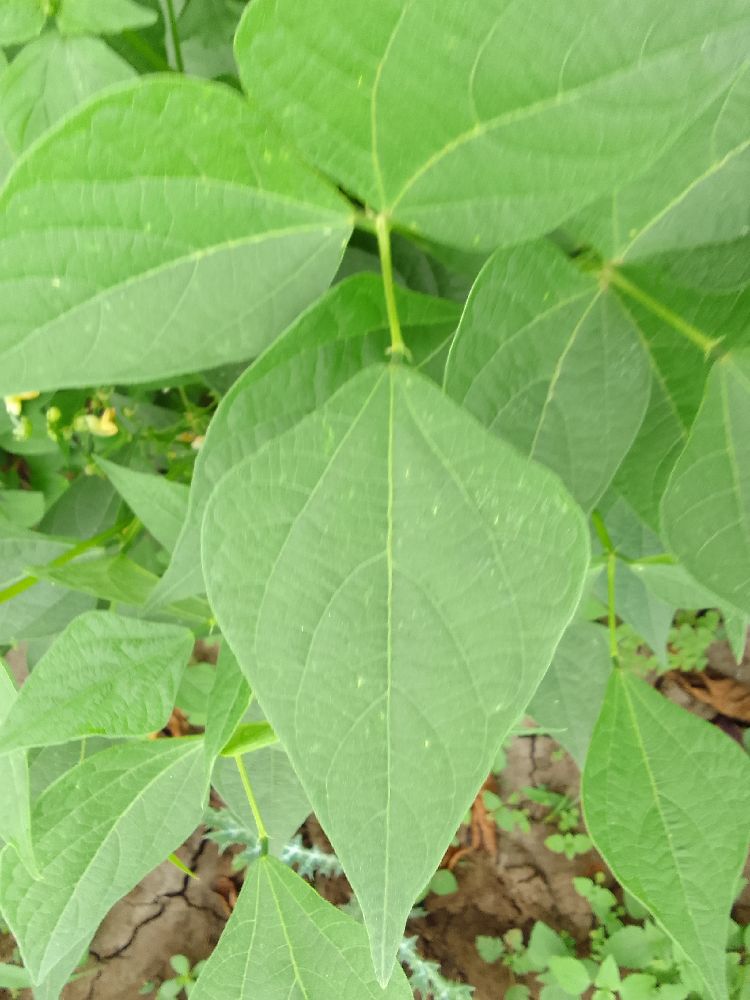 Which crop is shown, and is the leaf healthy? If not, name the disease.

common bean, healthy
